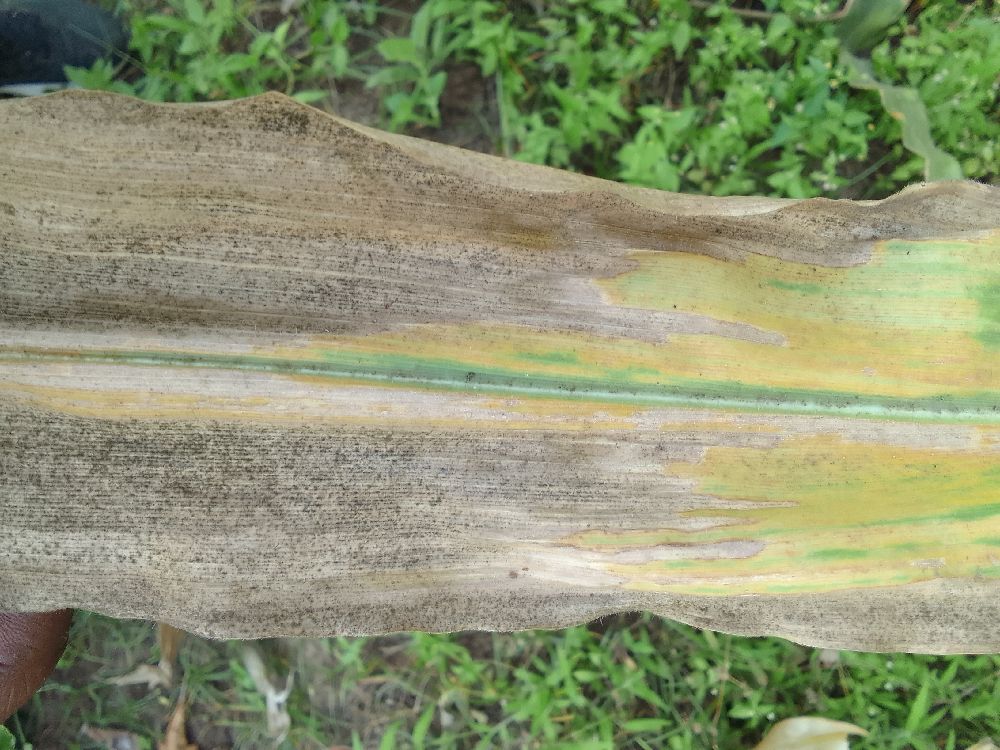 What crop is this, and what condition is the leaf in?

maize, maize lethal necrosis
